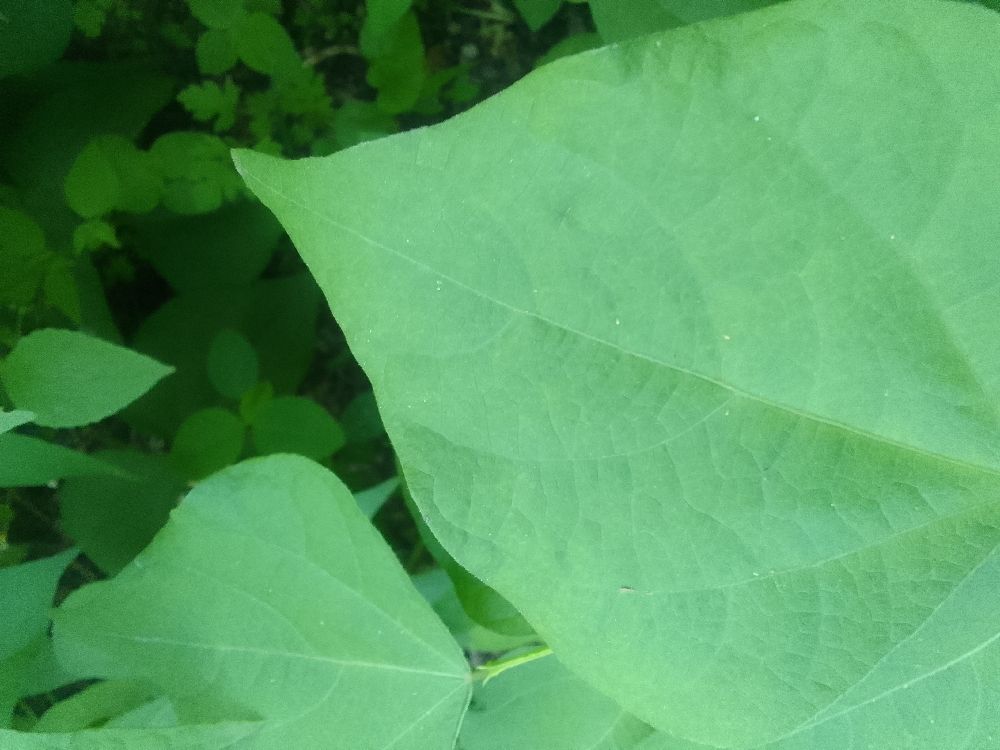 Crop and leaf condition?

common bean, healthy
